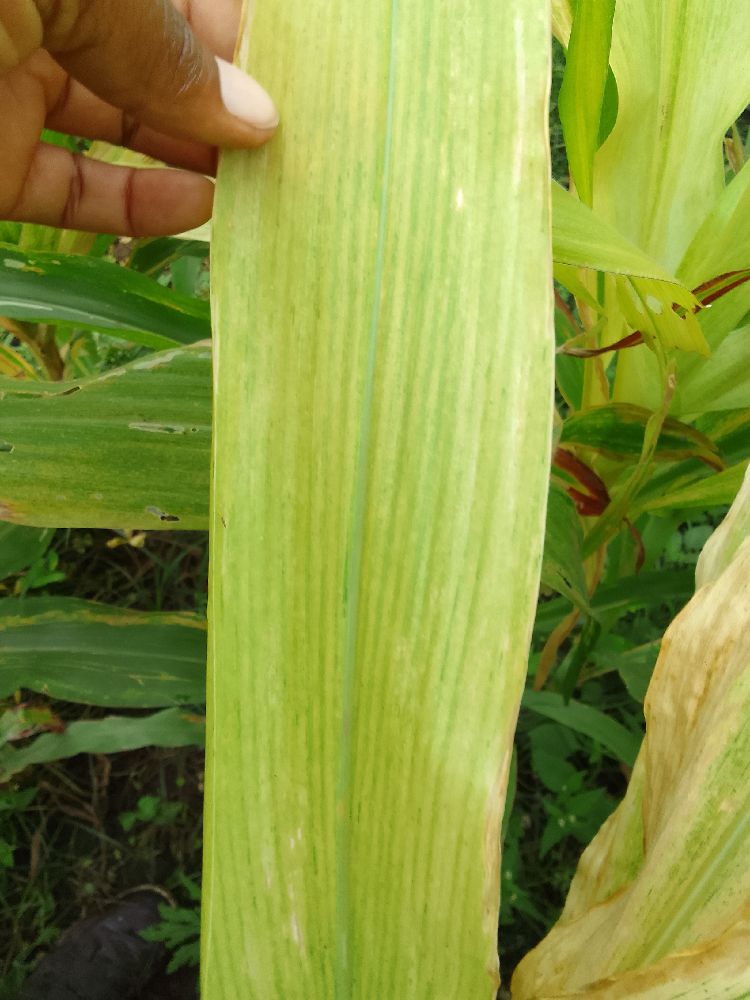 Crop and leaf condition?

maize, maize lethal necrosis
